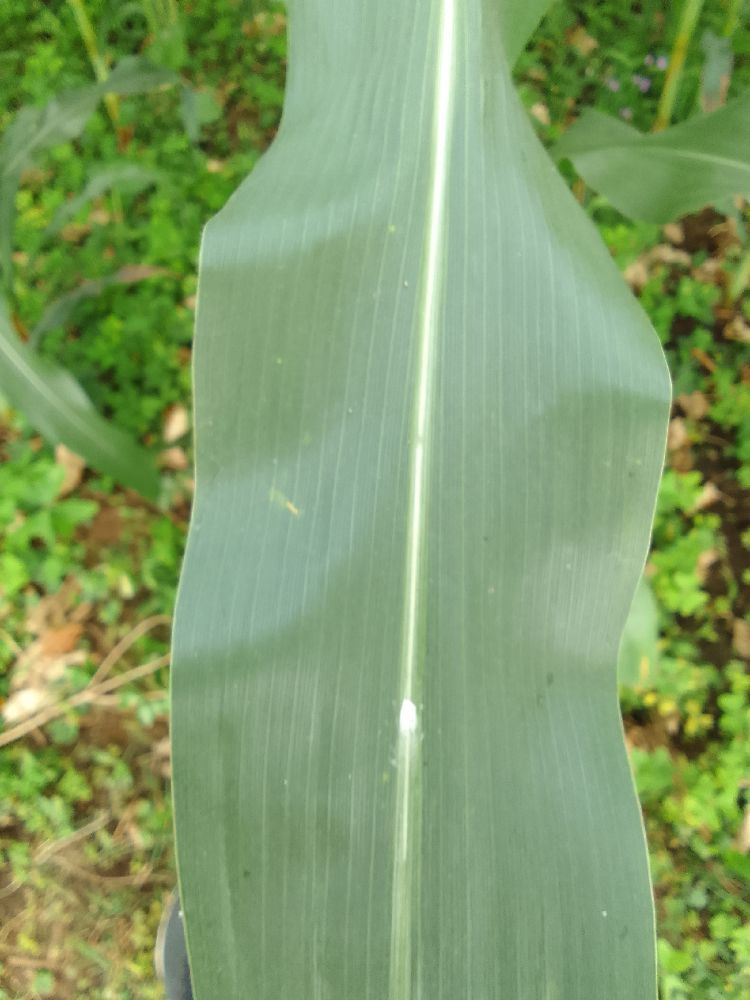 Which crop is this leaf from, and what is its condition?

maize, healthy
